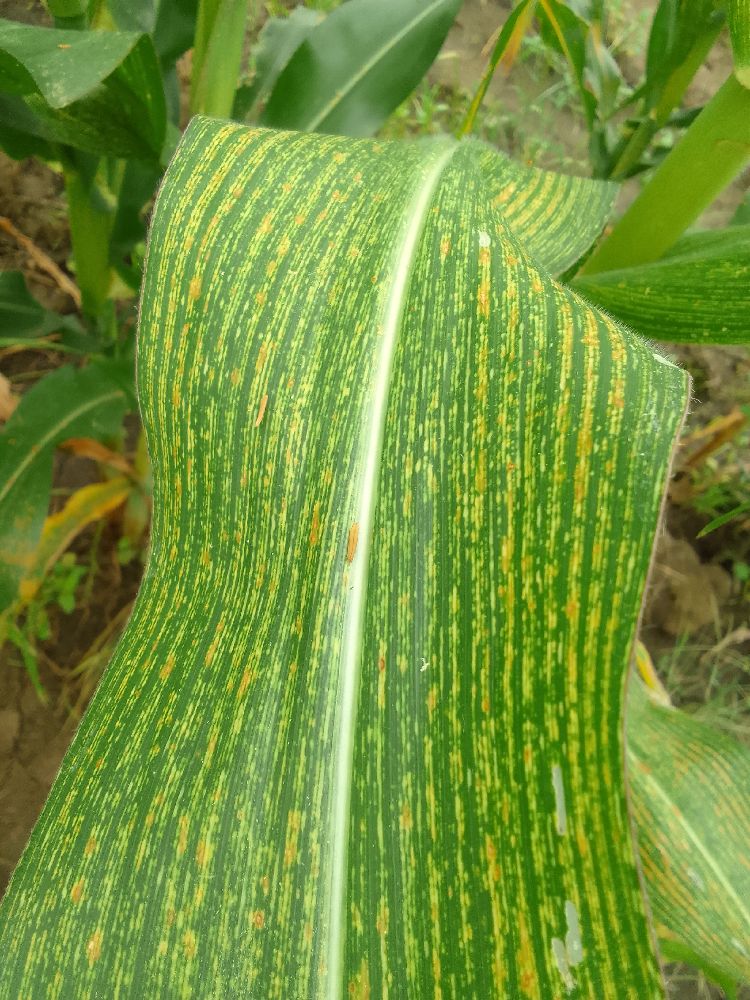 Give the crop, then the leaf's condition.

maize, maize streak virus
